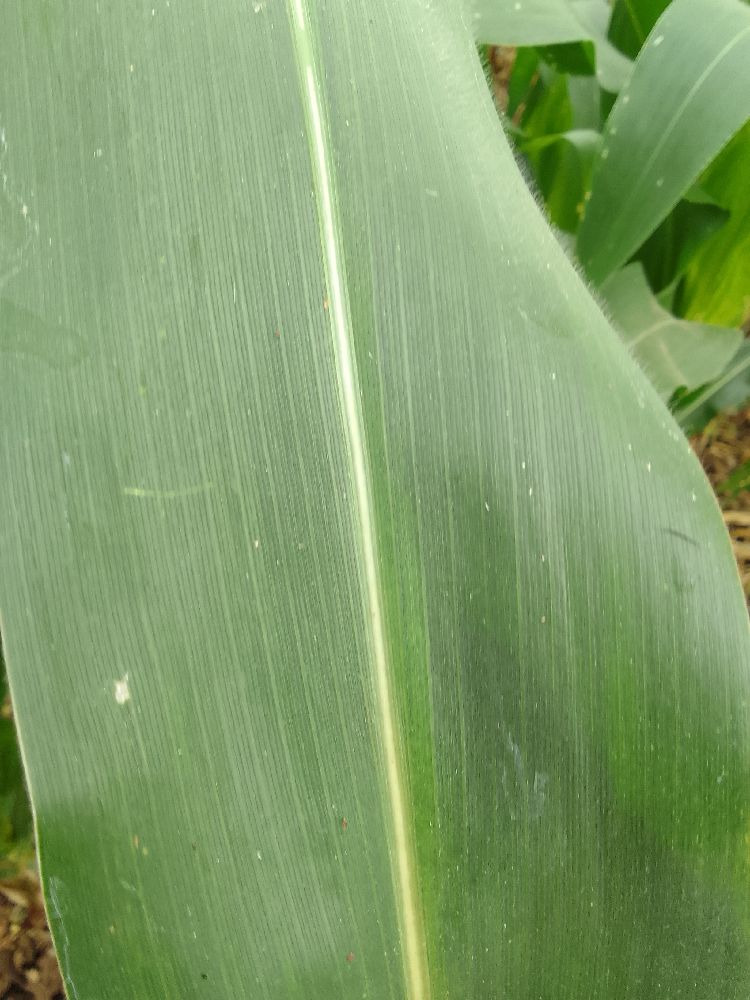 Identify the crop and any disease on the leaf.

maize, healthy
